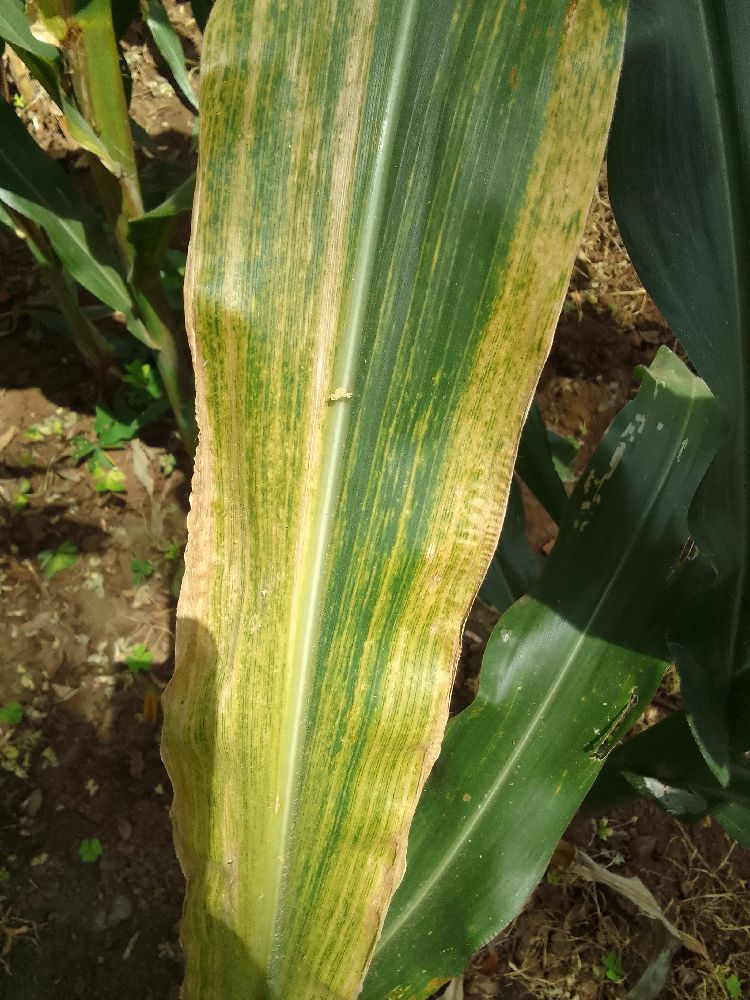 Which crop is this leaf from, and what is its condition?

maize, maize lethal necrosis
